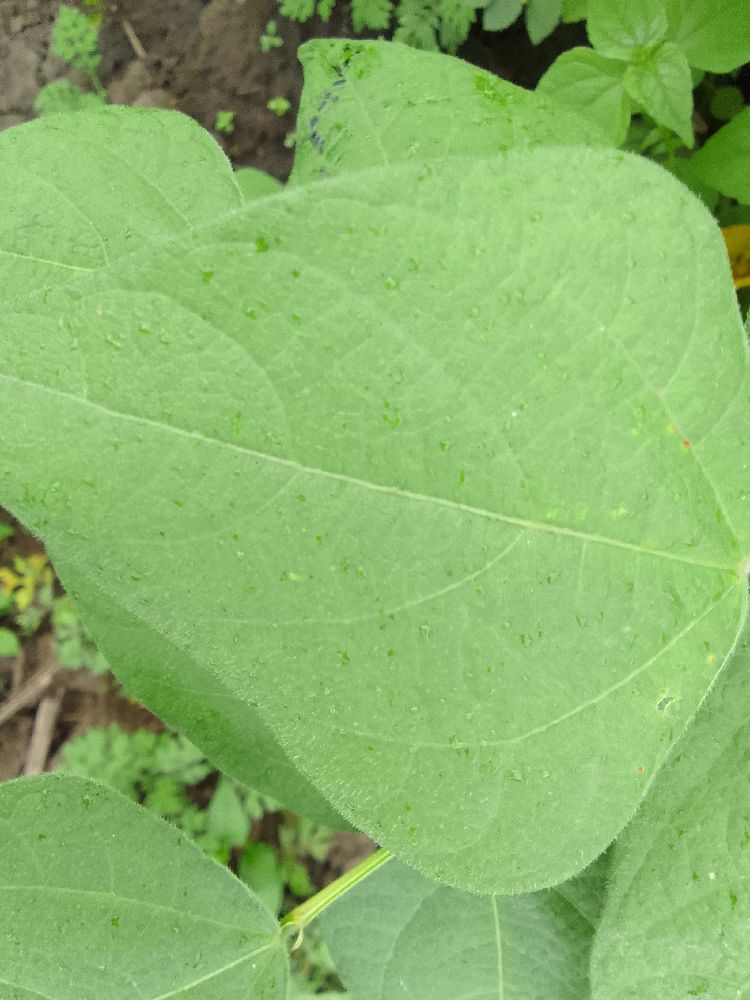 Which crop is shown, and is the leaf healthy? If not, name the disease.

common bean, healthy
